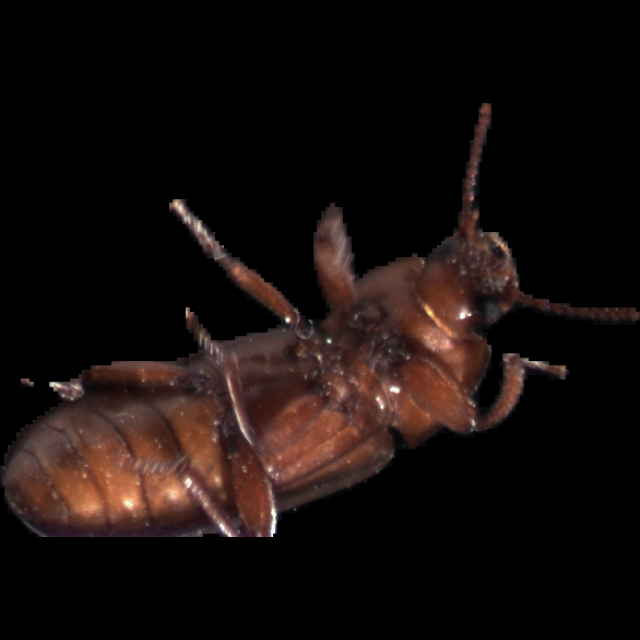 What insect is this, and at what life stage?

mealworm beetle
